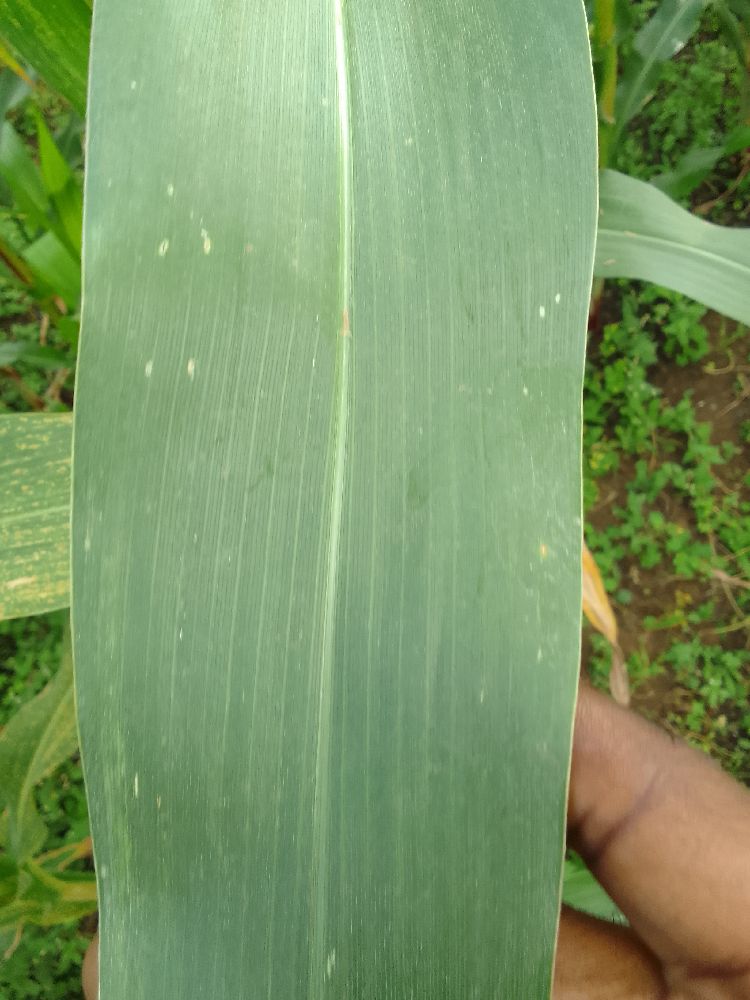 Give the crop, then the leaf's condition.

maize, healthy
